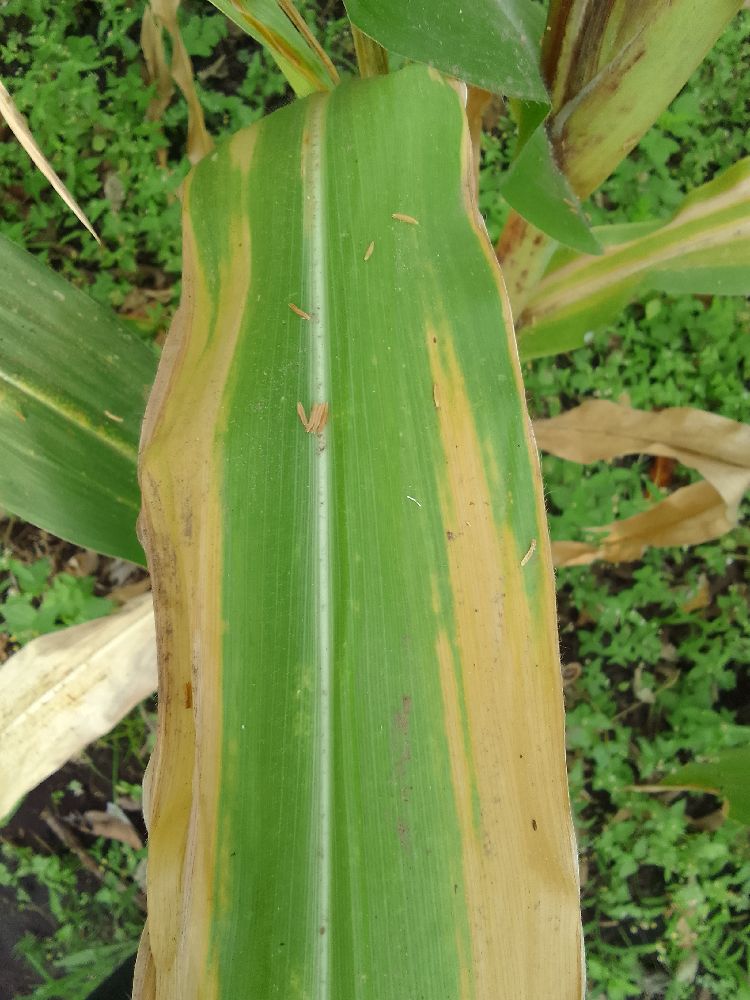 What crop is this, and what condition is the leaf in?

maize, maize lethal necrosis
